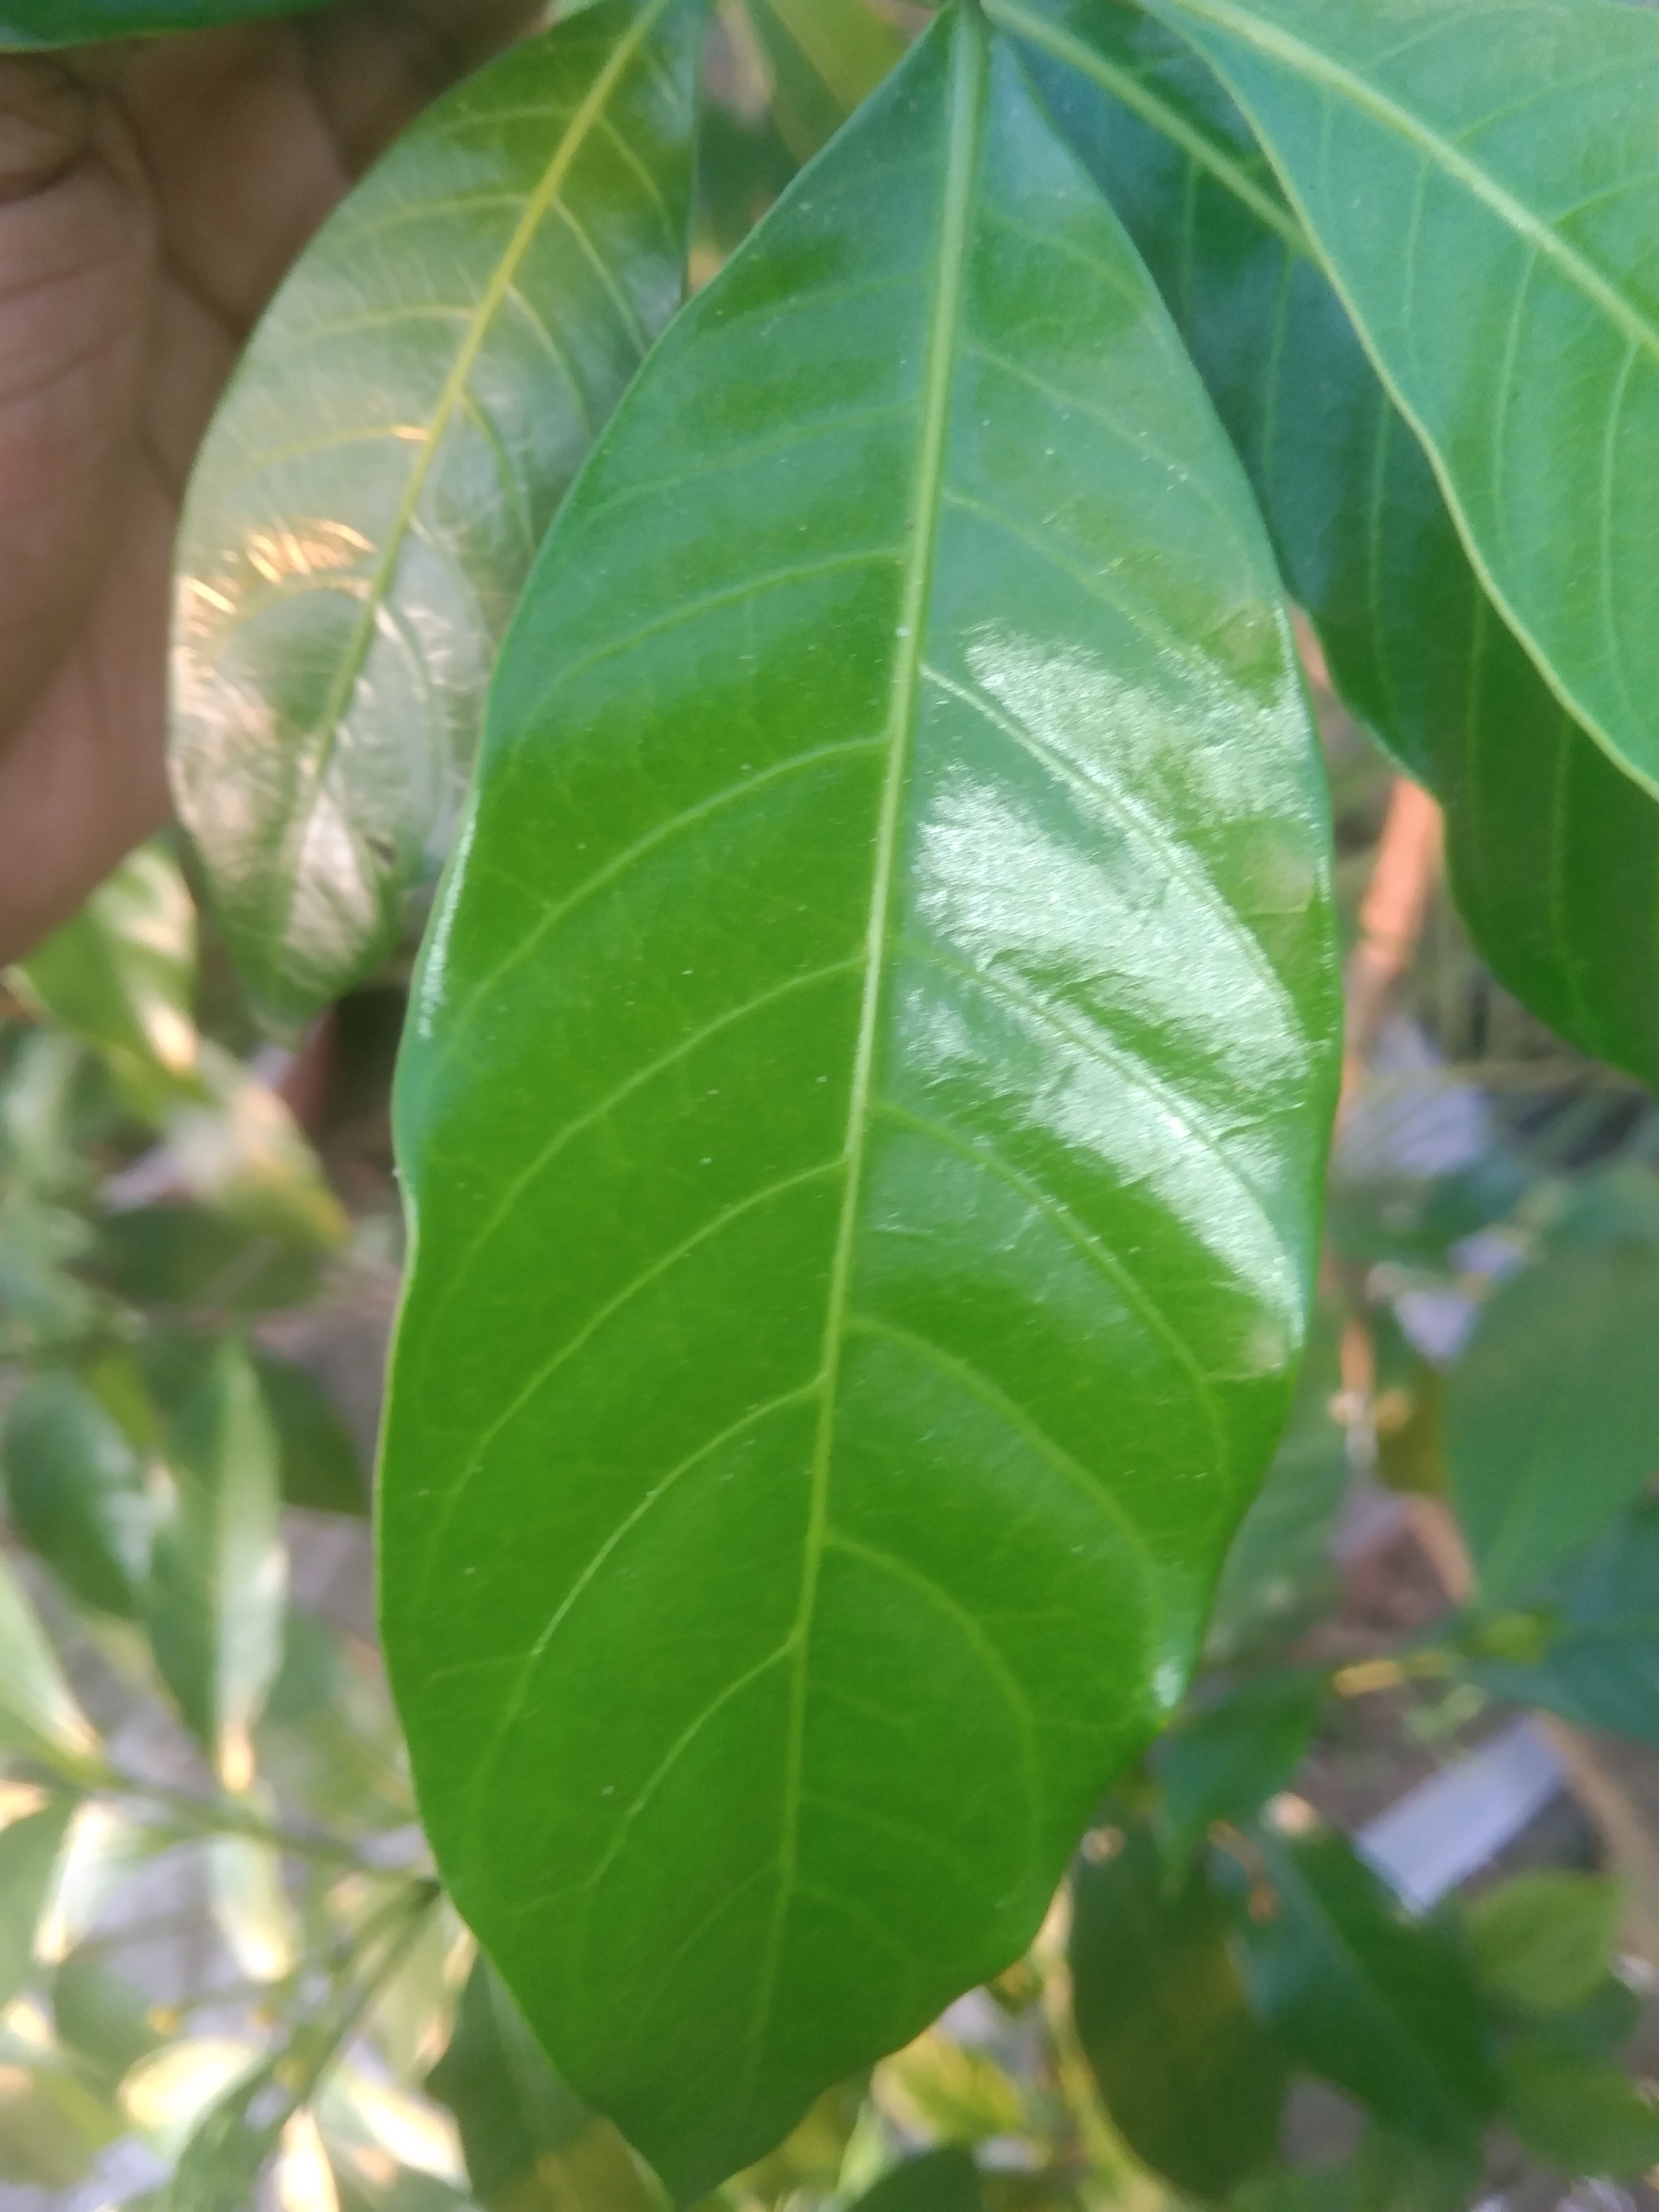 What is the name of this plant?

togor
